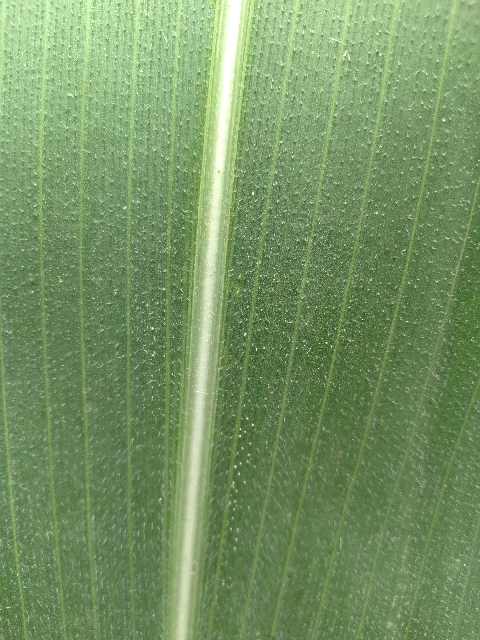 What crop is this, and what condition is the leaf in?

maize, healthy
